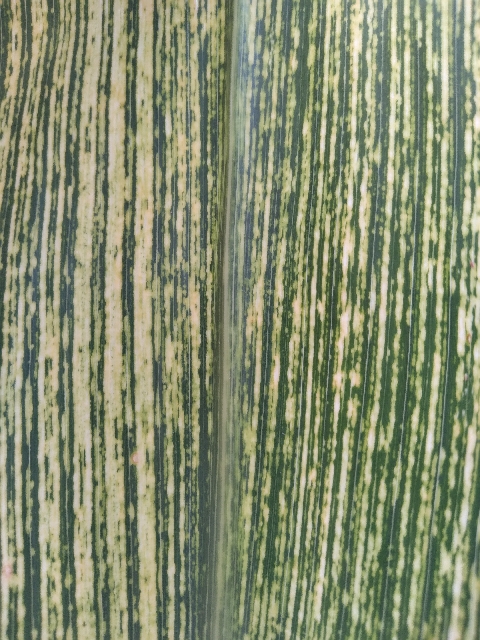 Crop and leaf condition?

maize, maize streak virus
